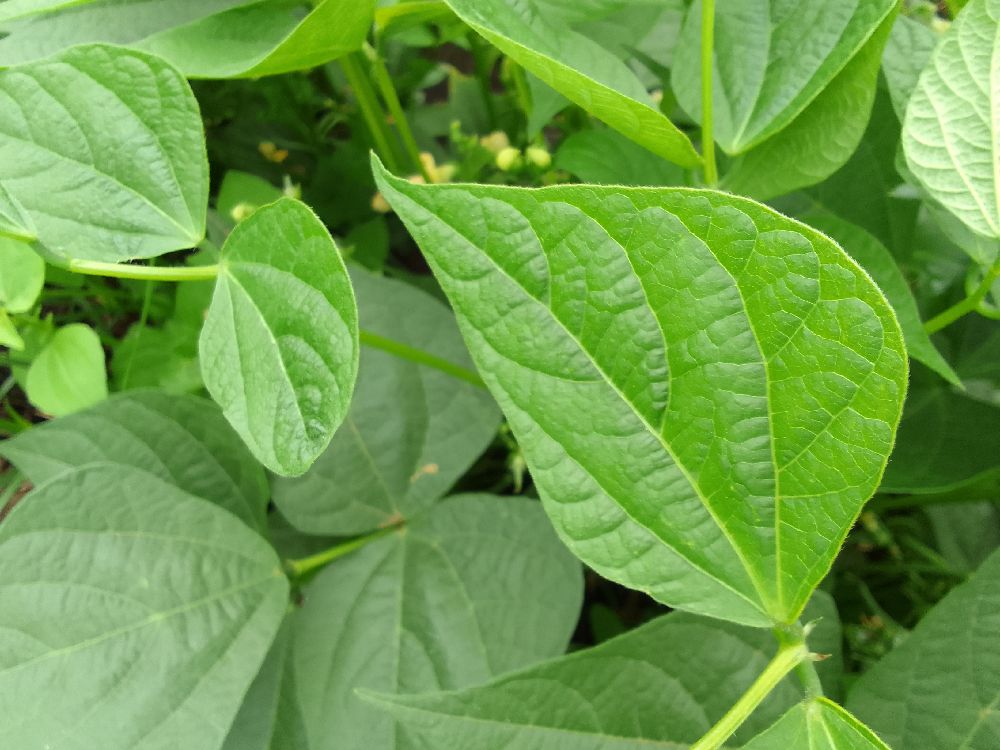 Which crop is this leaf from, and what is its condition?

common bean, healthy
